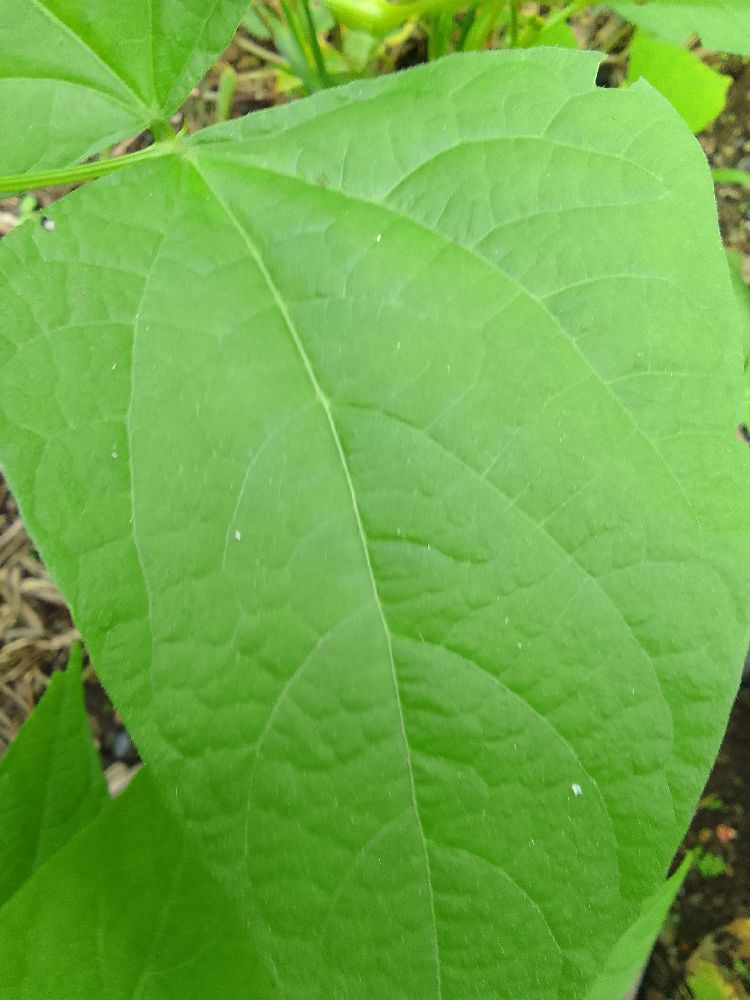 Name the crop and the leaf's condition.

common bean, healthy
